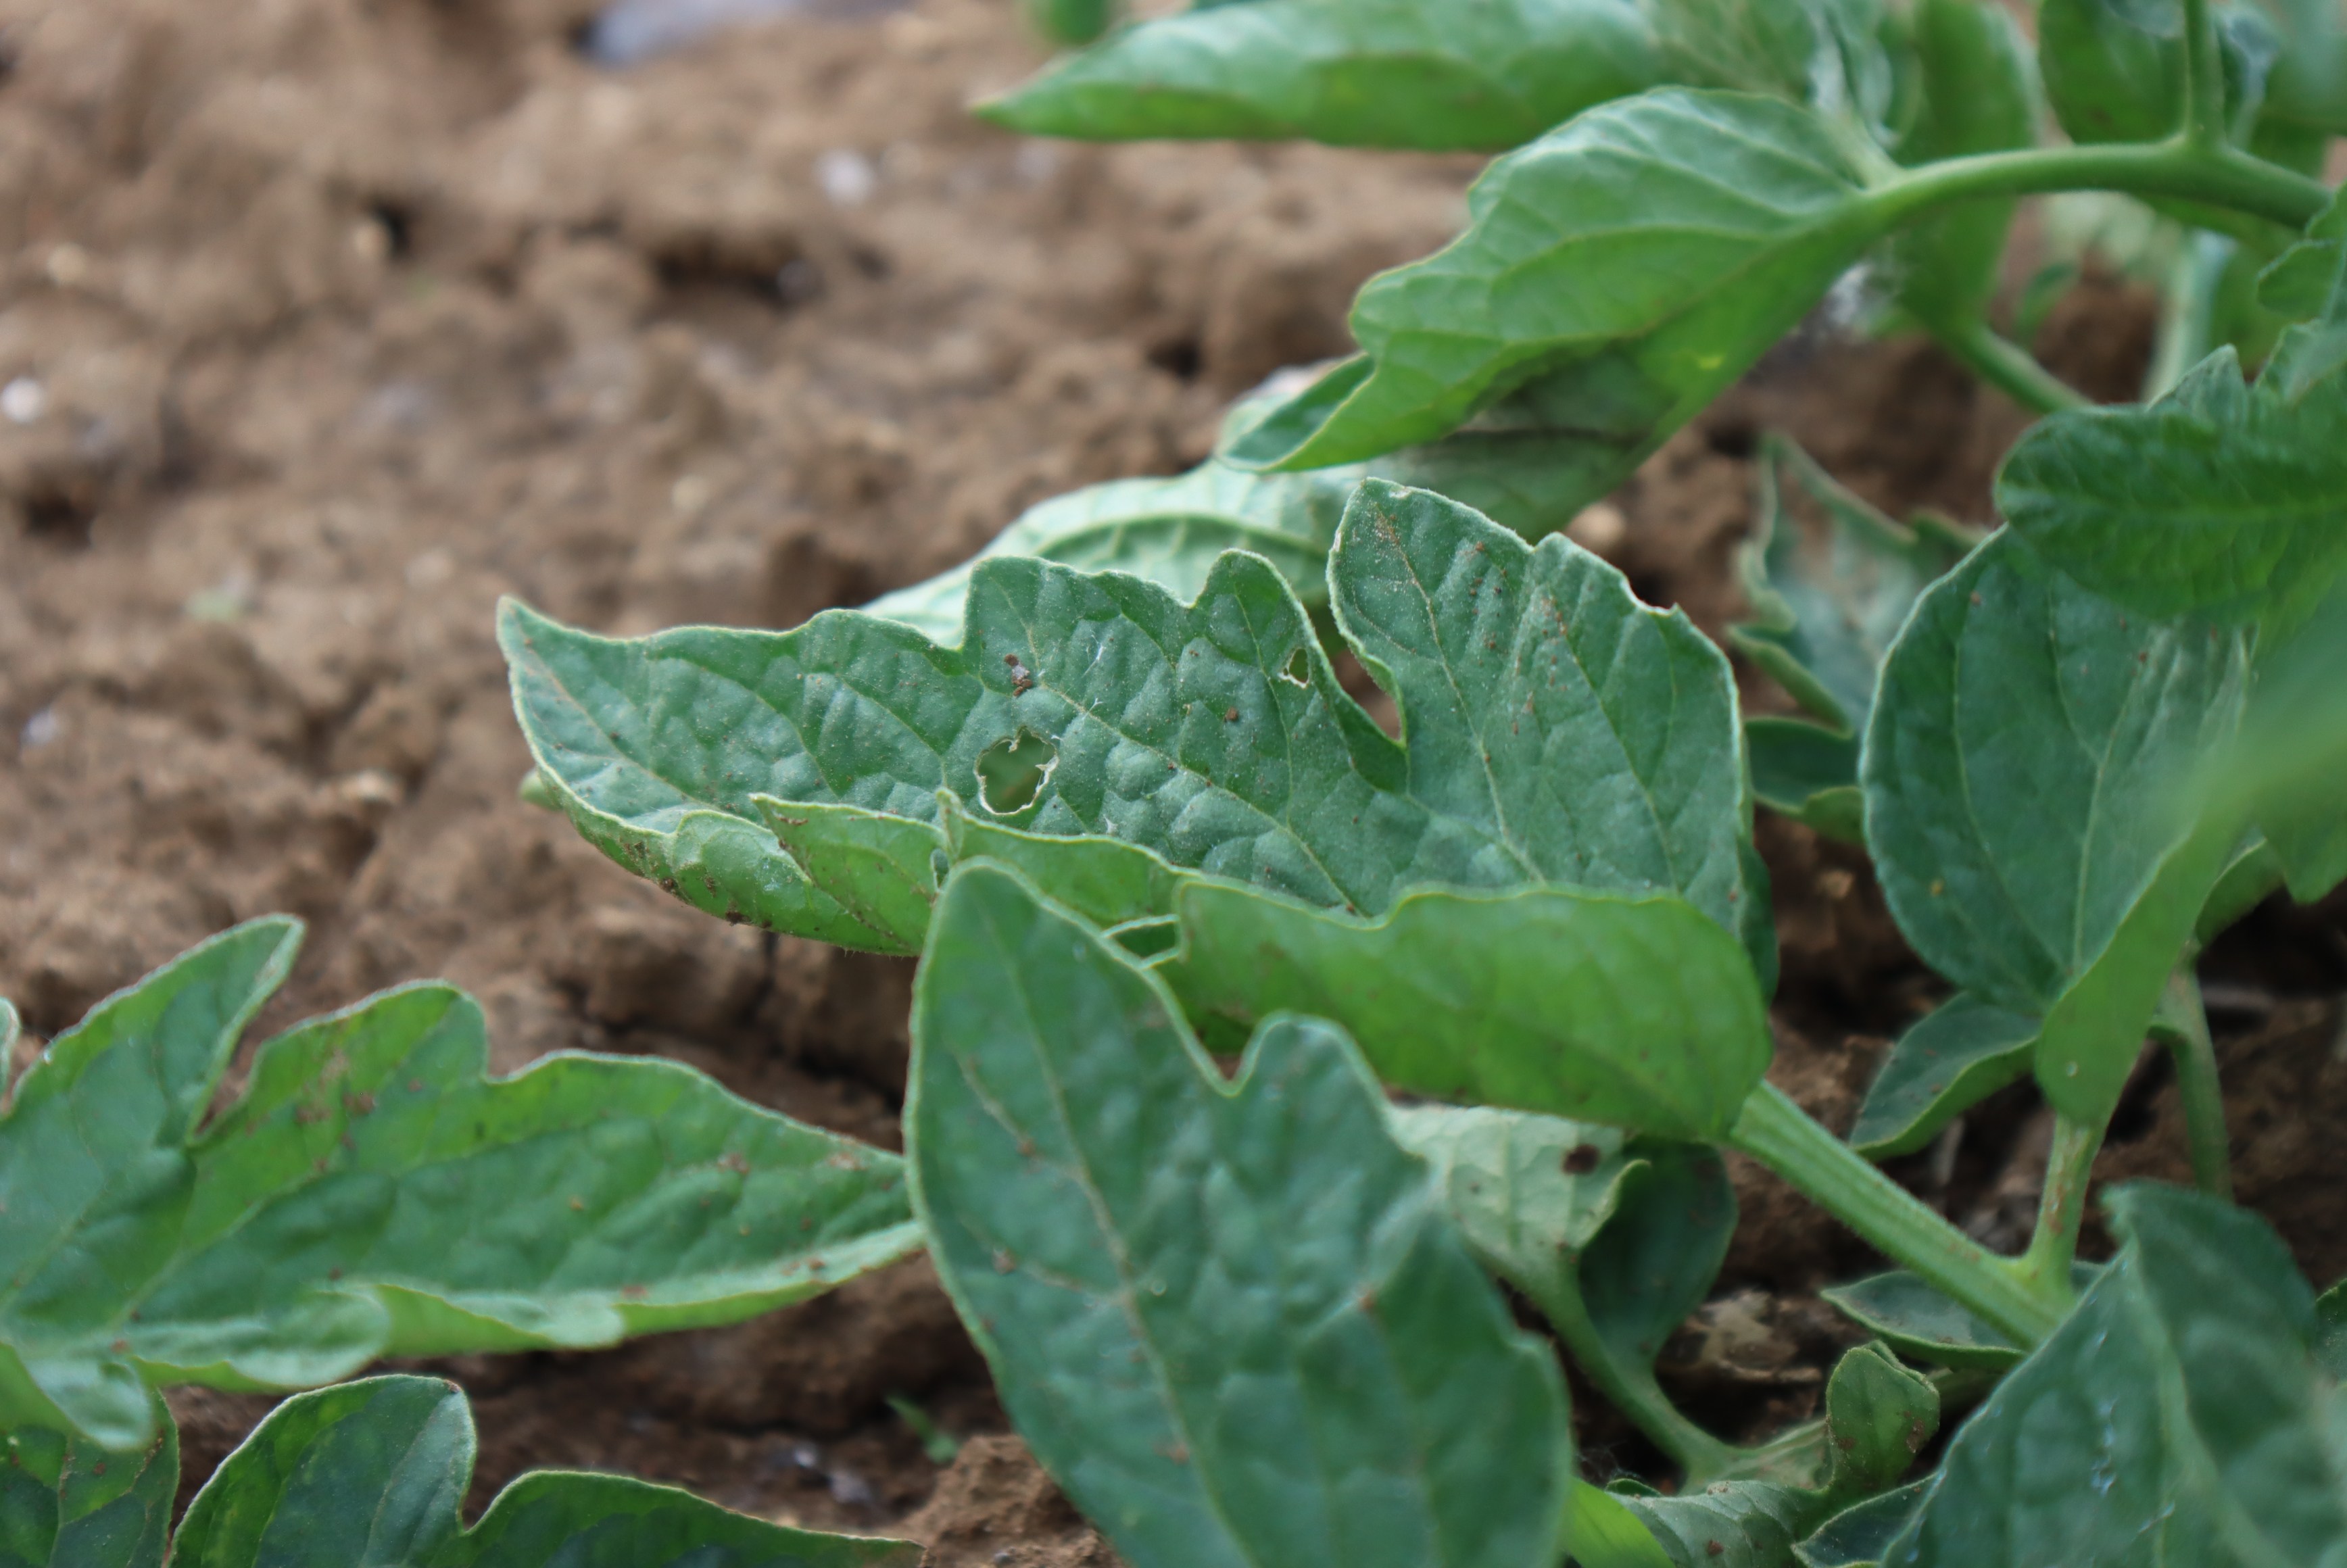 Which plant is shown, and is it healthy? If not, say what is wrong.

tomato, phytophagous
